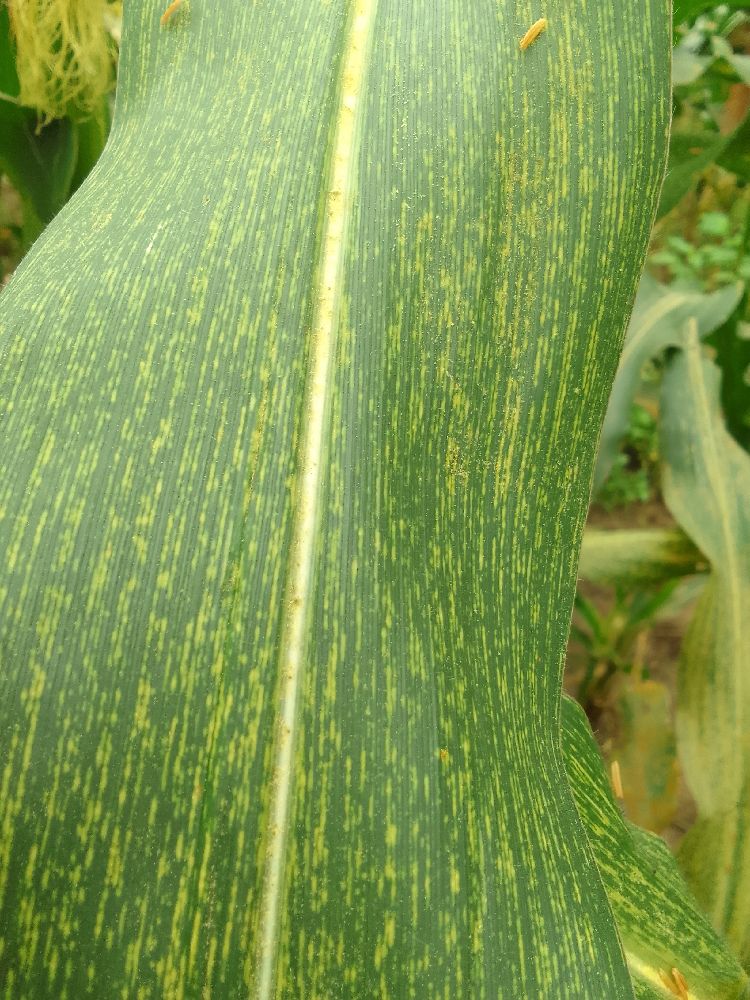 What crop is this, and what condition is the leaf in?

maize, maize streak virus
